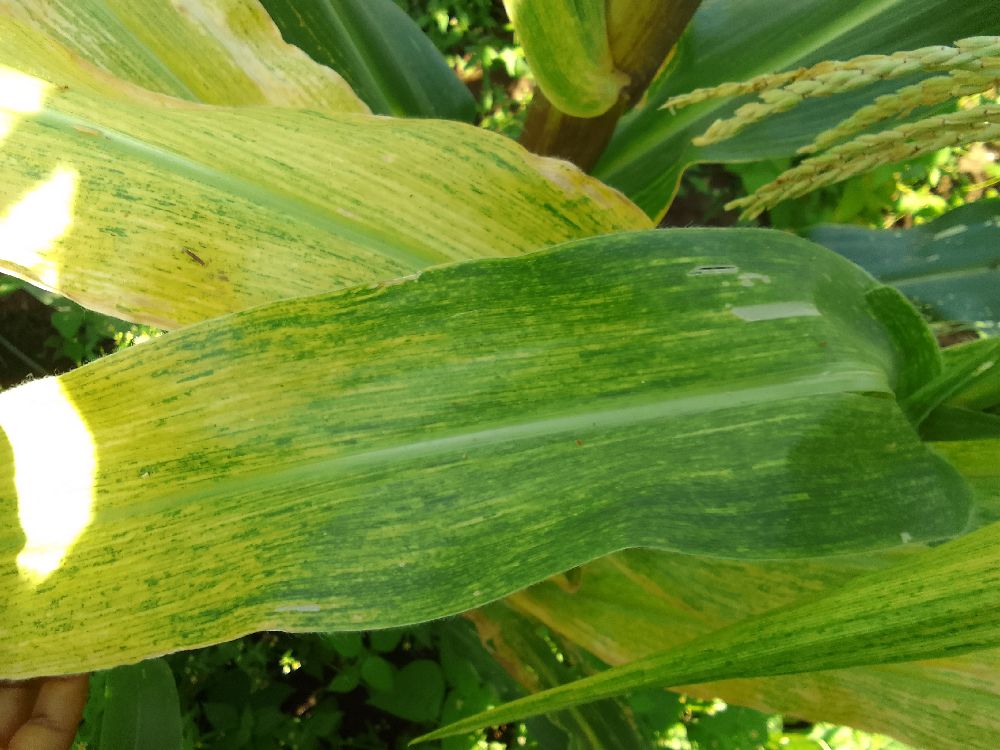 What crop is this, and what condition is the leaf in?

maize, maize lethal necrosis
